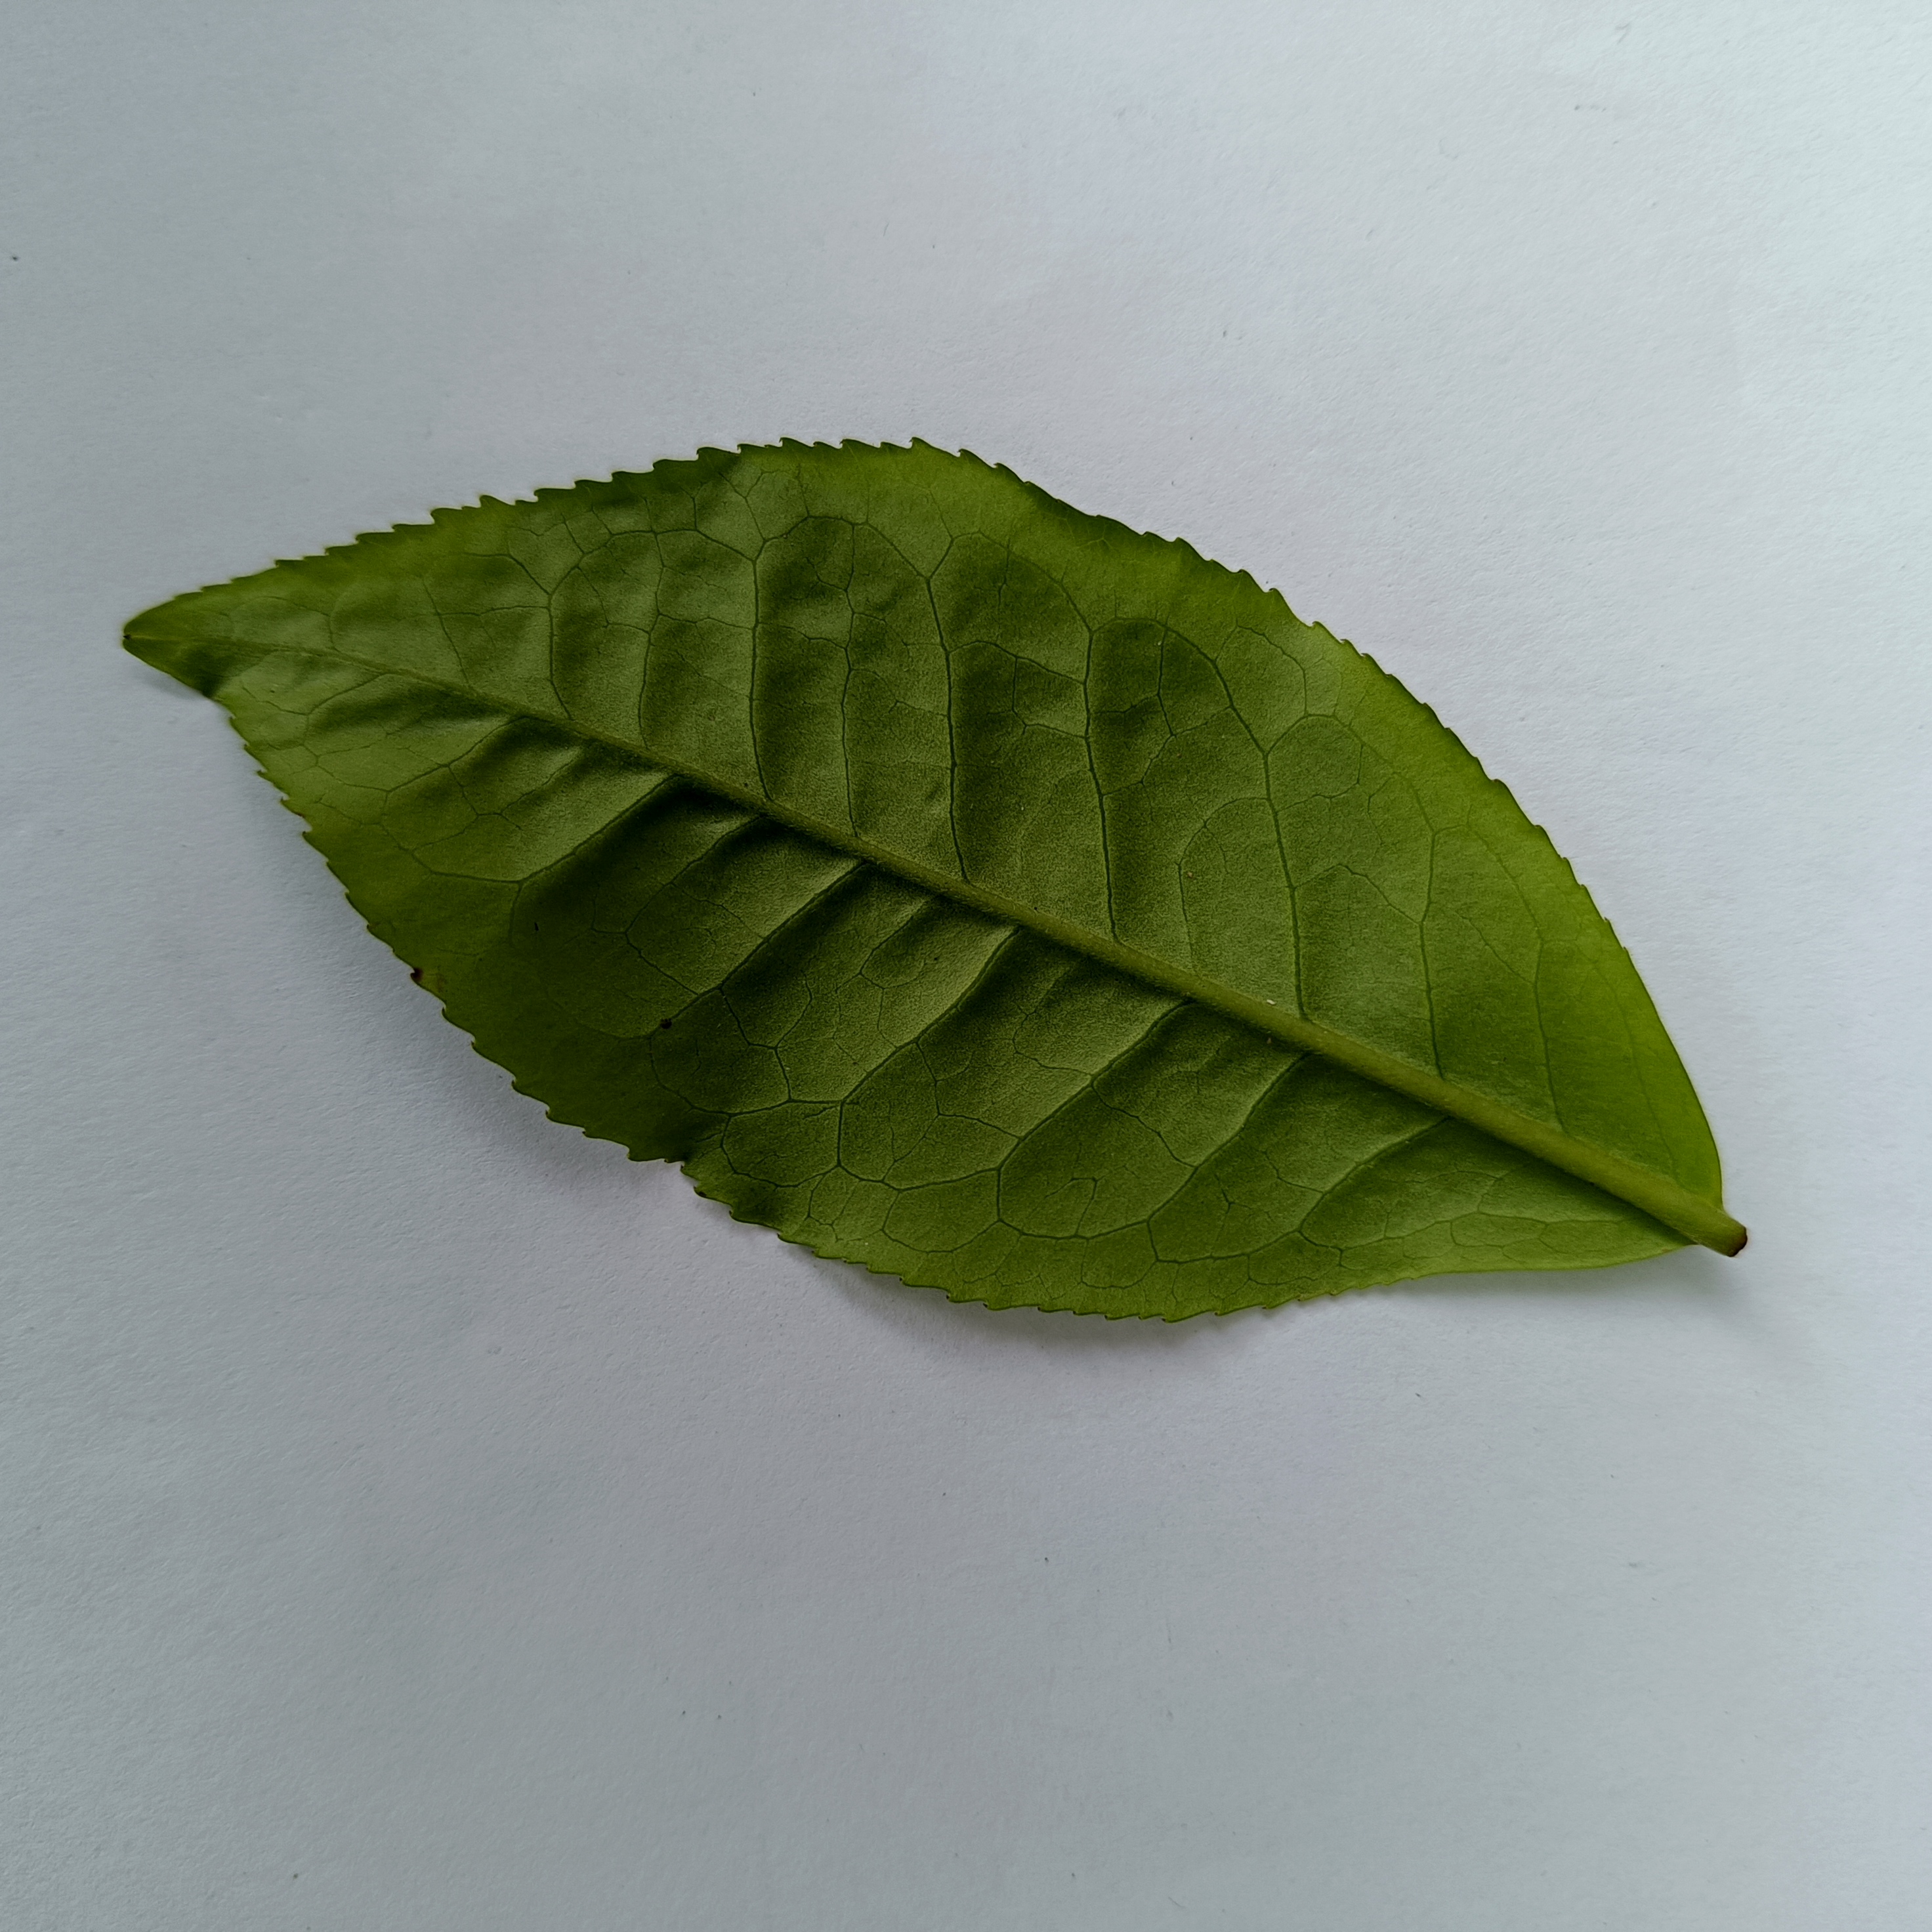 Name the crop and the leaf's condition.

tea, healthy
